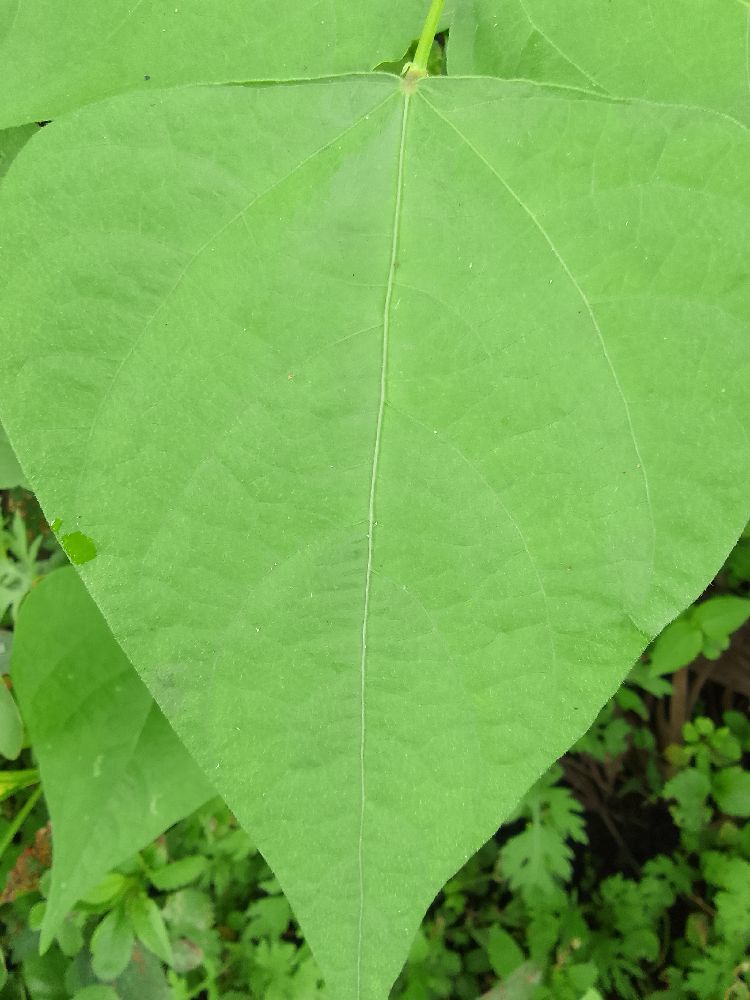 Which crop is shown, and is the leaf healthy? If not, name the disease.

common bean, healthy
